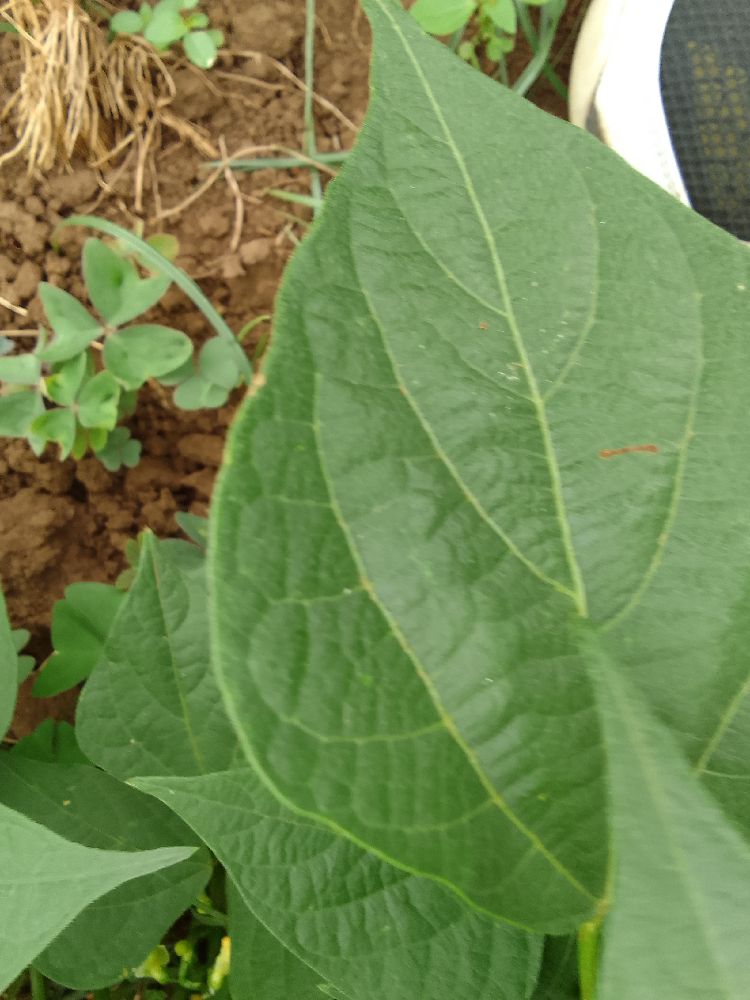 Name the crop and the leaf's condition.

common bean, healthy
